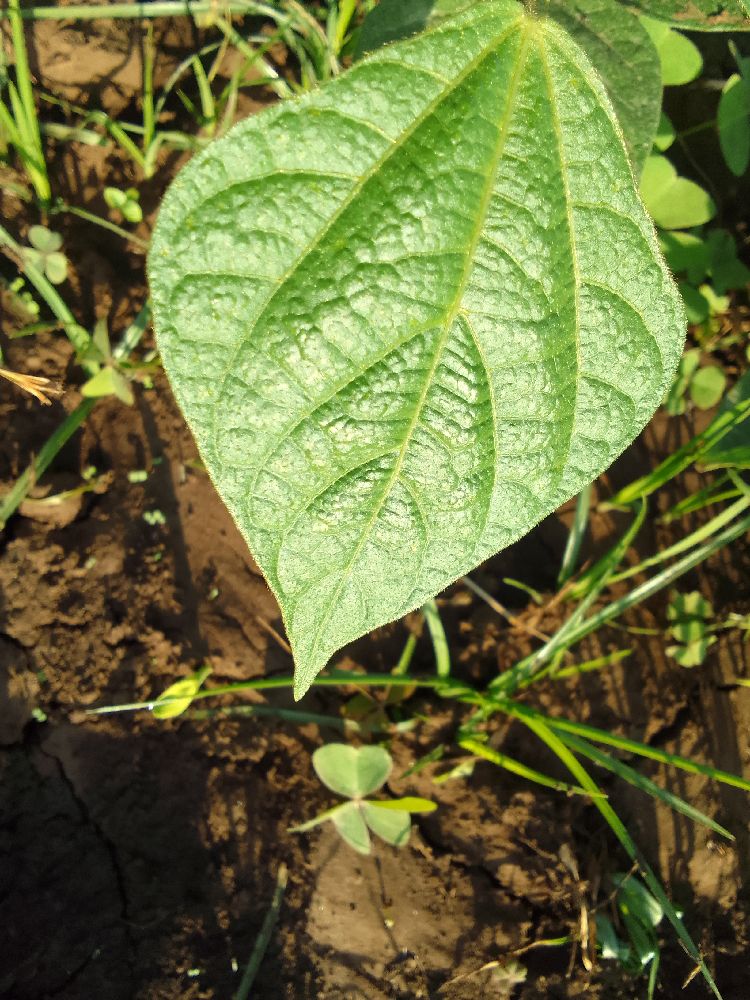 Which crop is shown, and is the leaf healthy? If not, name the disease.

common bean, healthy
